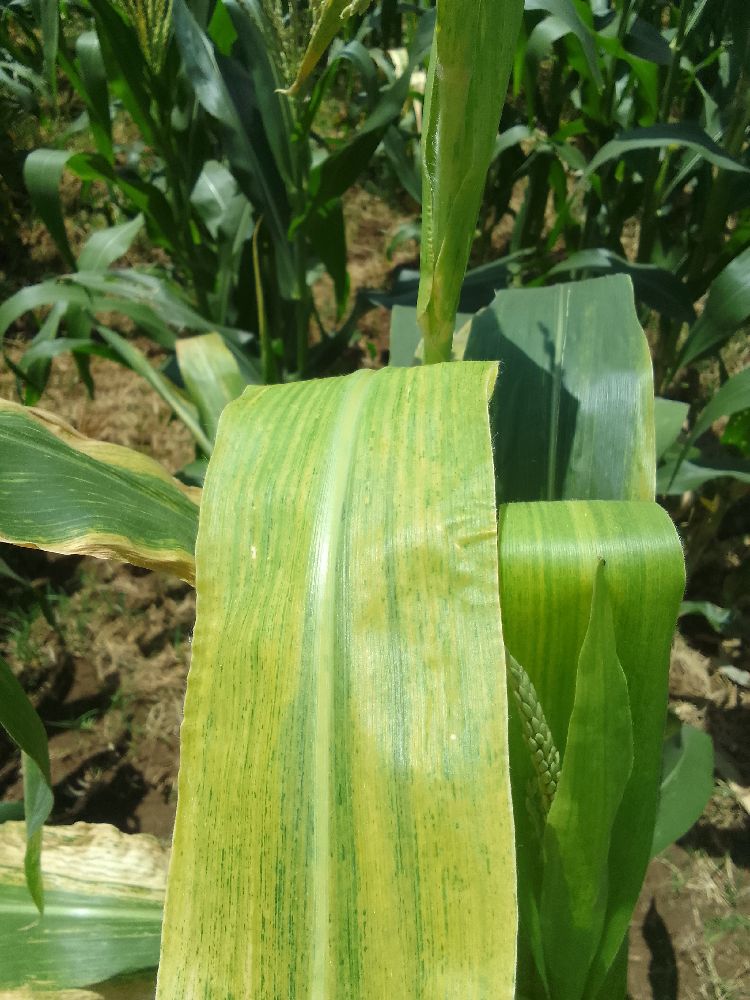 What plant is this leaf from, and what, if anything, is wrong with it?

maize, maize lethal necrosis
